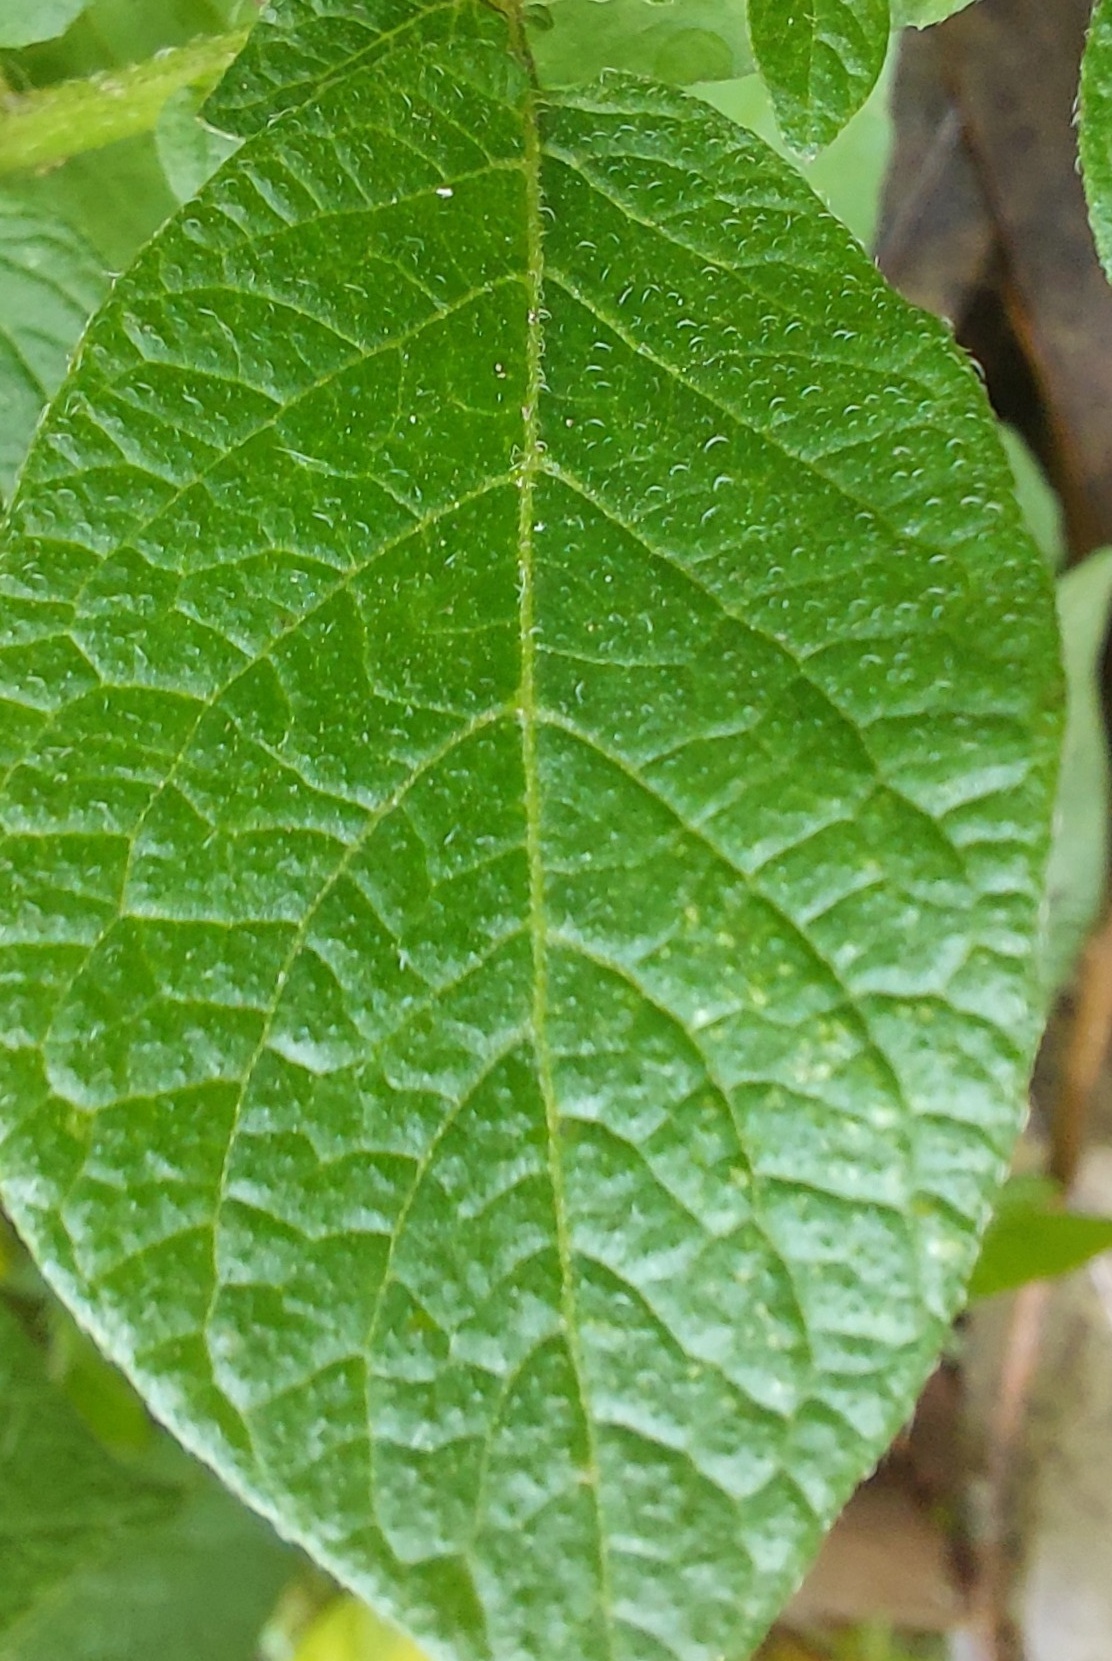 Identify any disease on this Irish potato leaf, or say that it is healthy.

healthy
